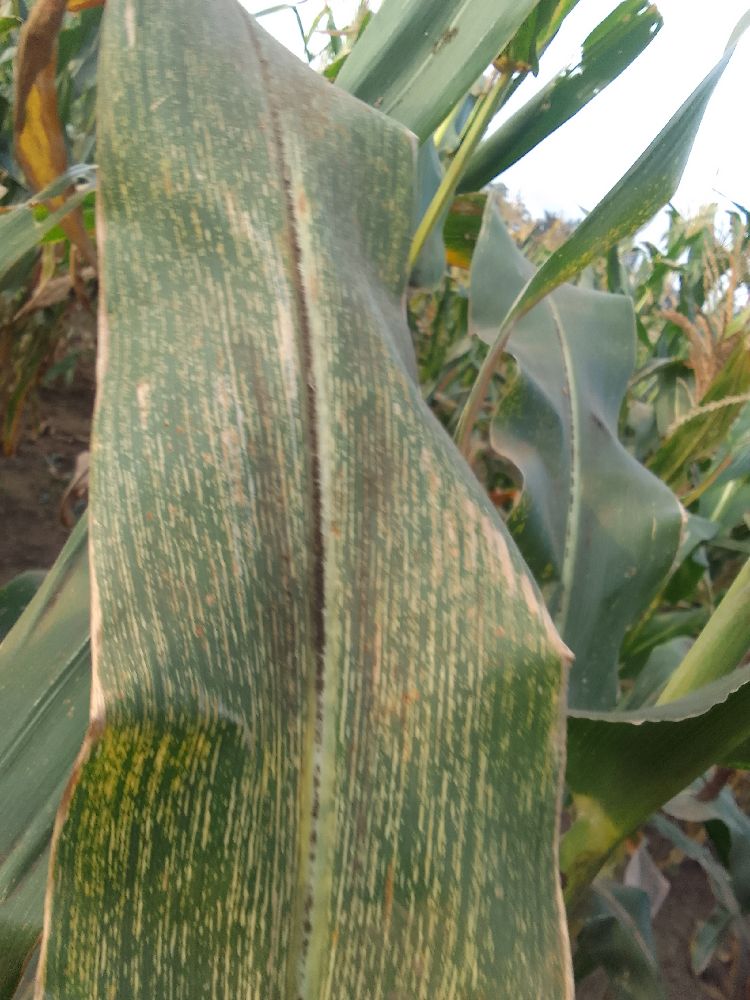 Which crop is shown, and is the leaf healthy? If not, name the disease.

maize, maize streak virus
